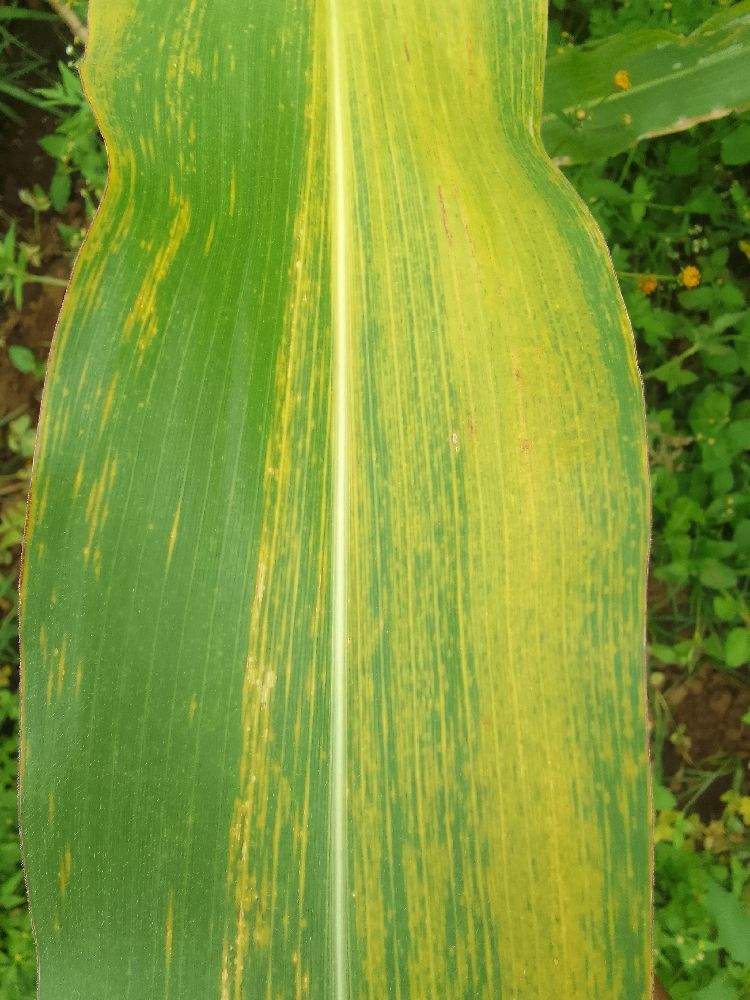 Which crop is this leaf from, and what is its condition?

maize, maize lethal necrosis
